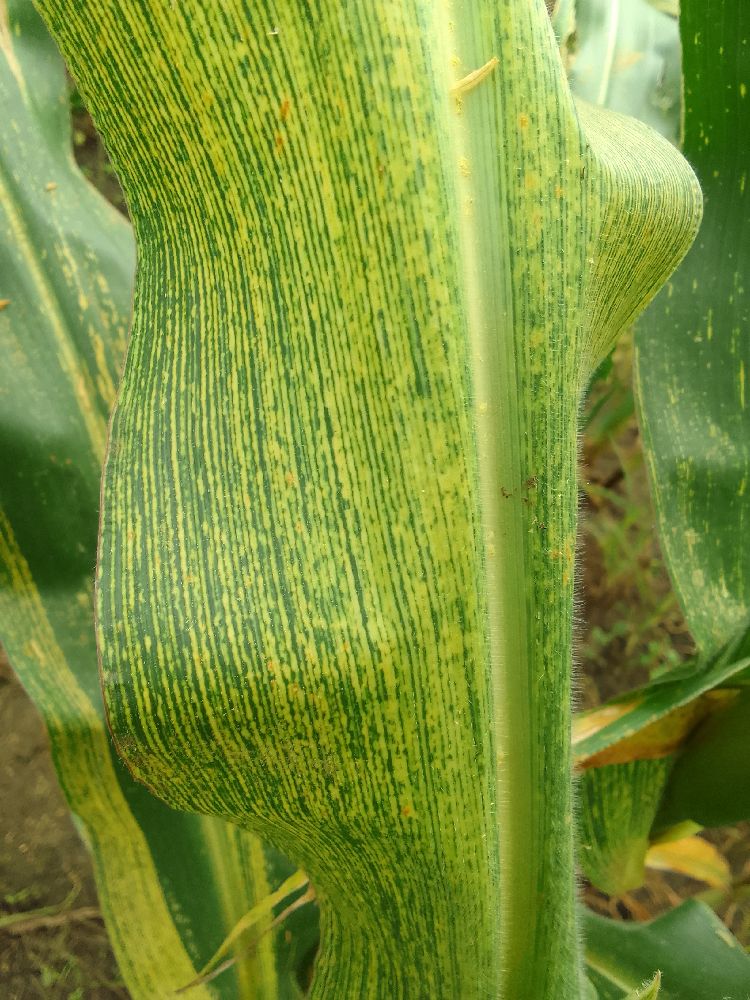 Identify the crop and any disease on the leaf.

maize, maize streak virus
